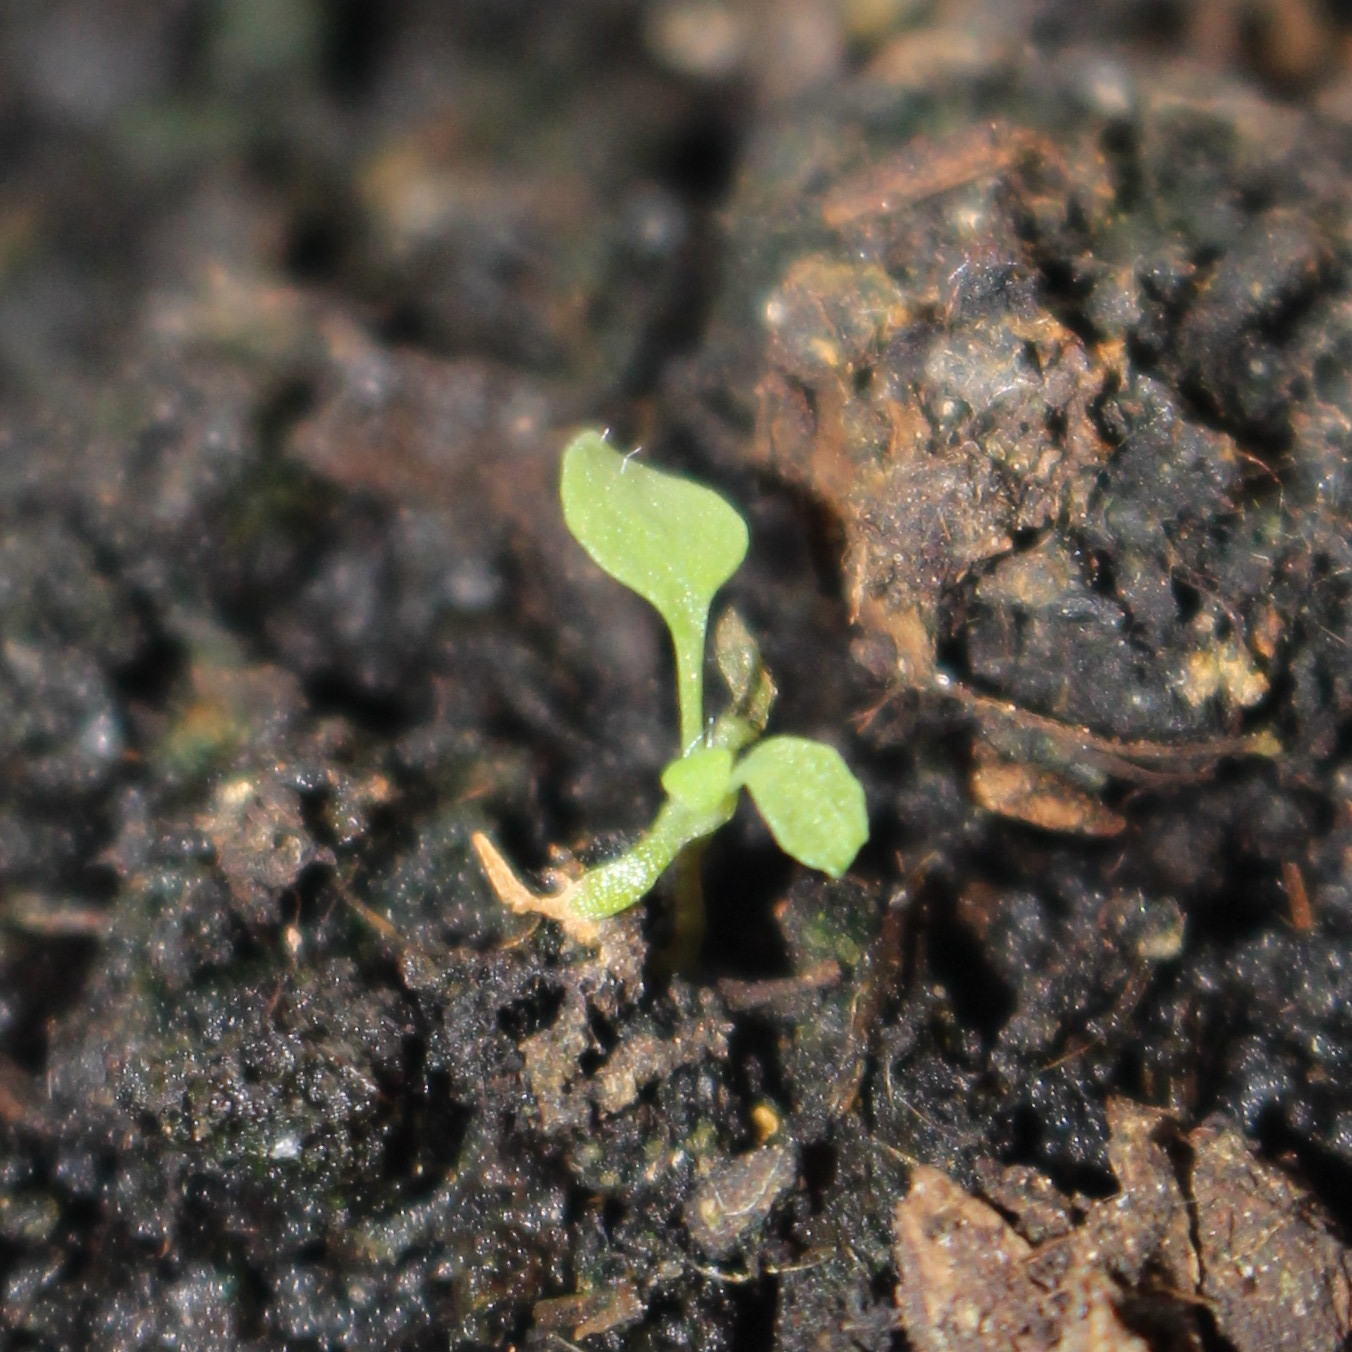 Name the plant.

Papaver rhoeas
